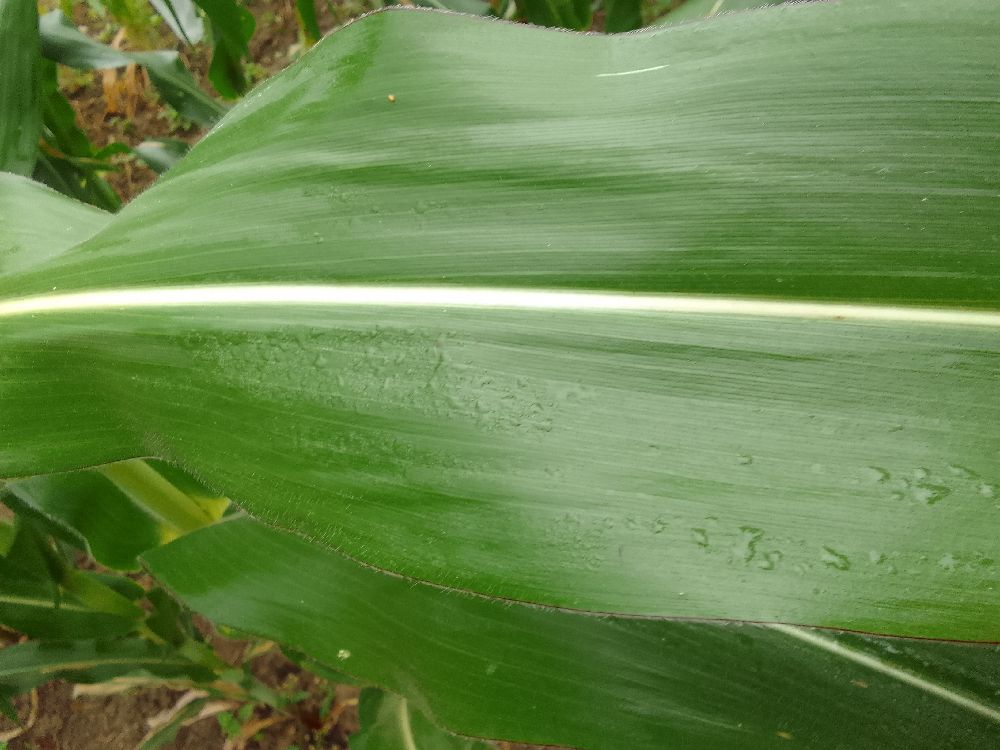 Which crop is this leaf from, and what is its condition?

maize, healthy
